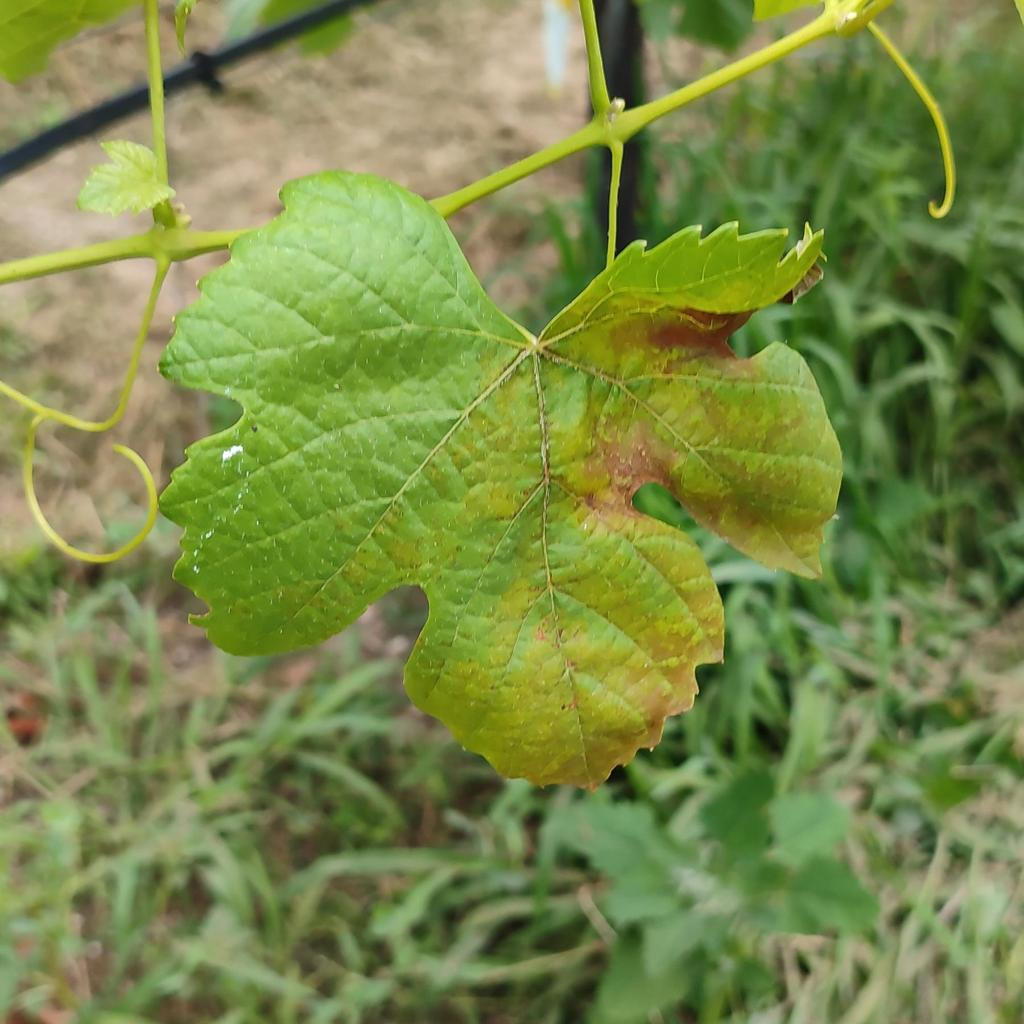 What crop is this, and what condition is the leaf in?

grapevine, downy mildew
